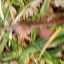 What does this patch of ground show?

grass
